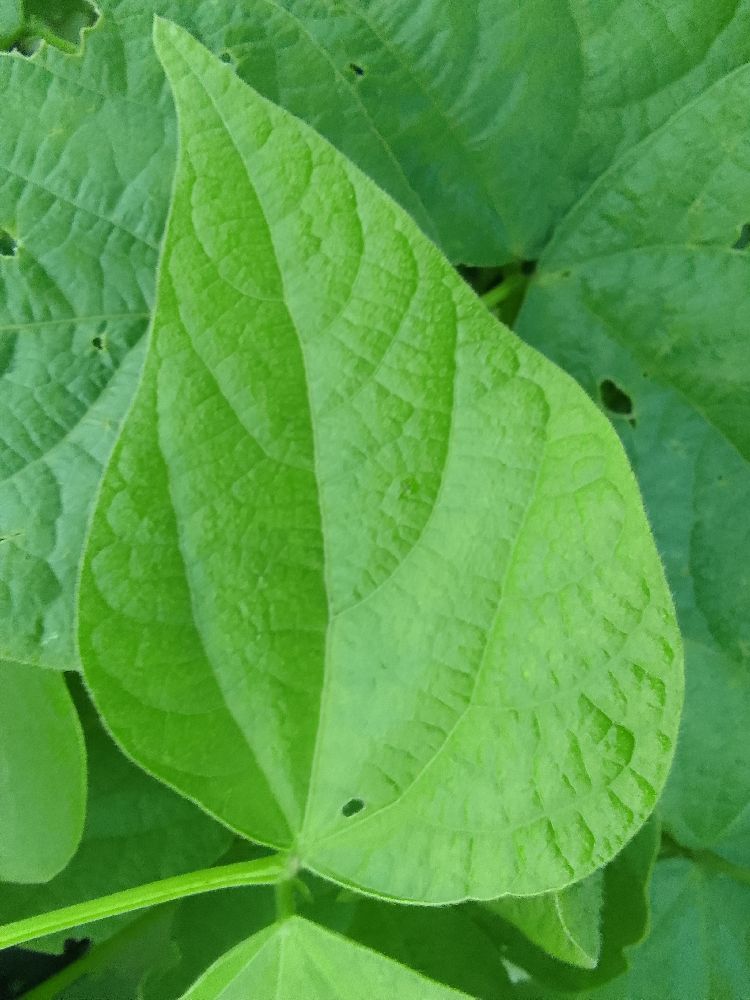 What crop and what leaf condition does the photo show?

common bean, healthy
